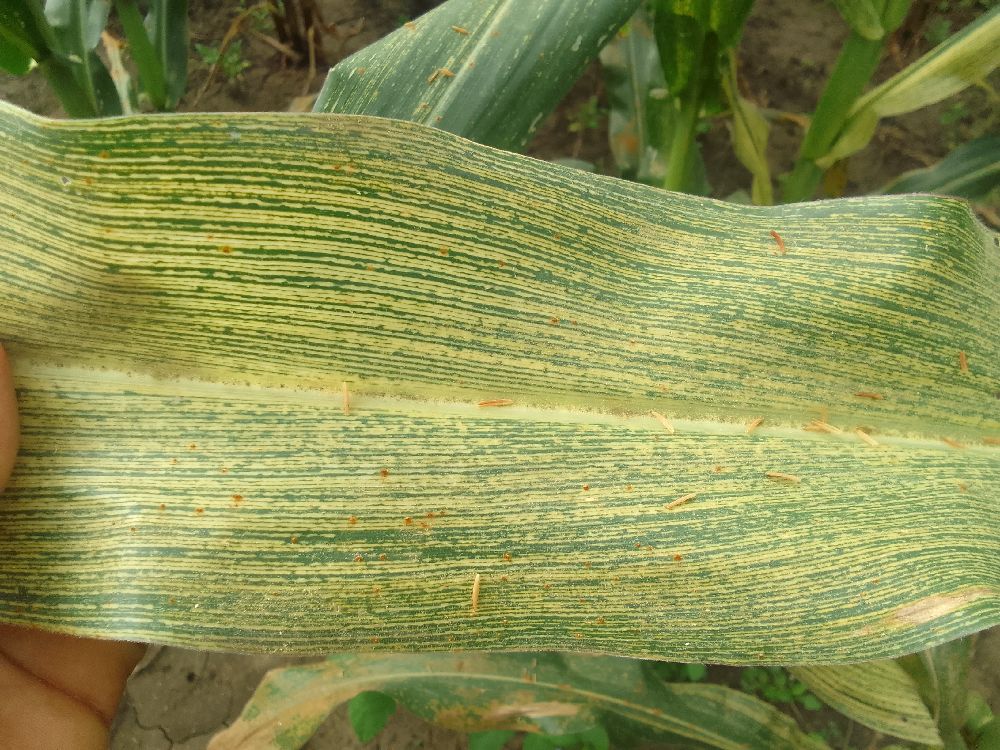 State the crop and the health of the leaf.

maize, maize streak virus
